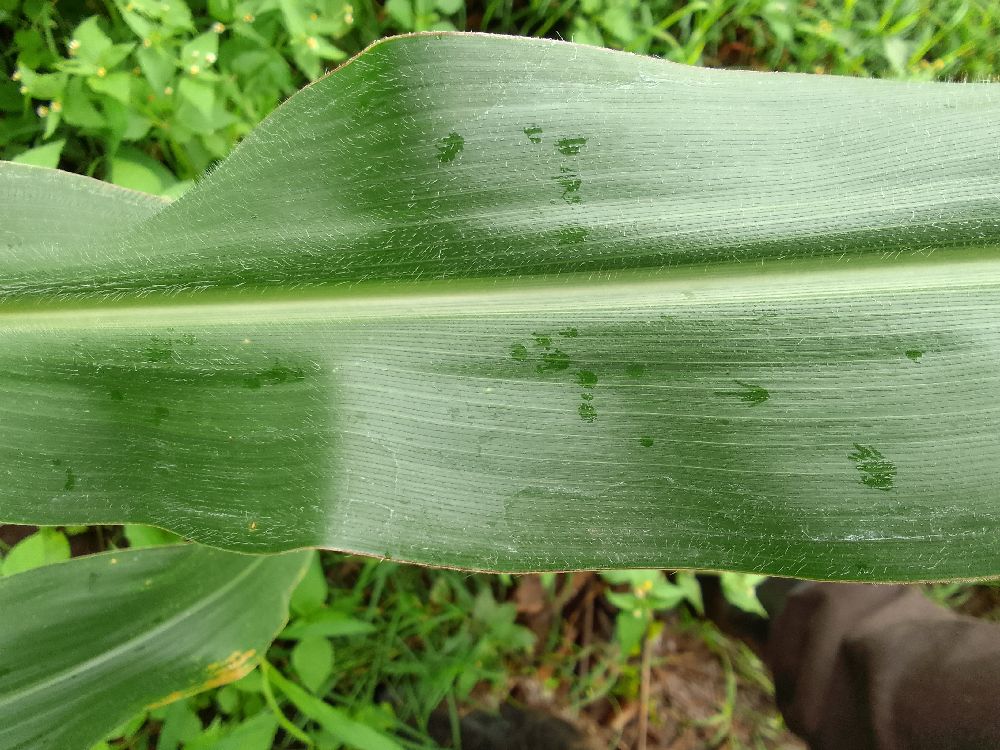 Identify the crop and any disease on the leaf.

maize, healthy
